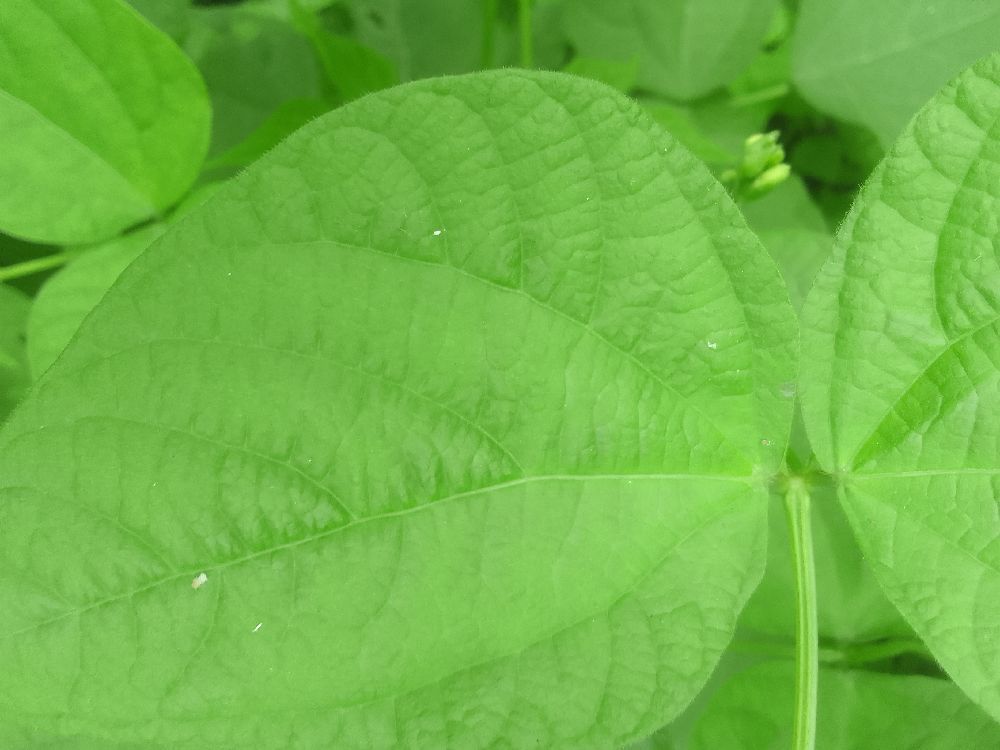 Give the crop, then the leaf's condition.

common bean, healthy
